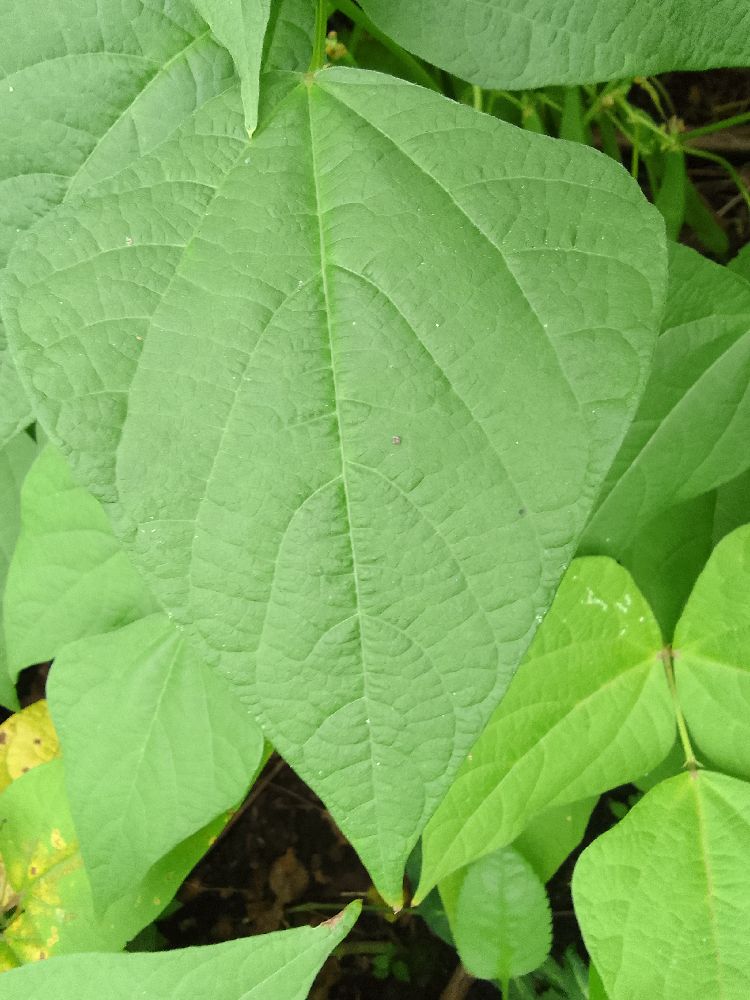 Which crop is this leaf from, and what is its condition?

common bean, healthy
